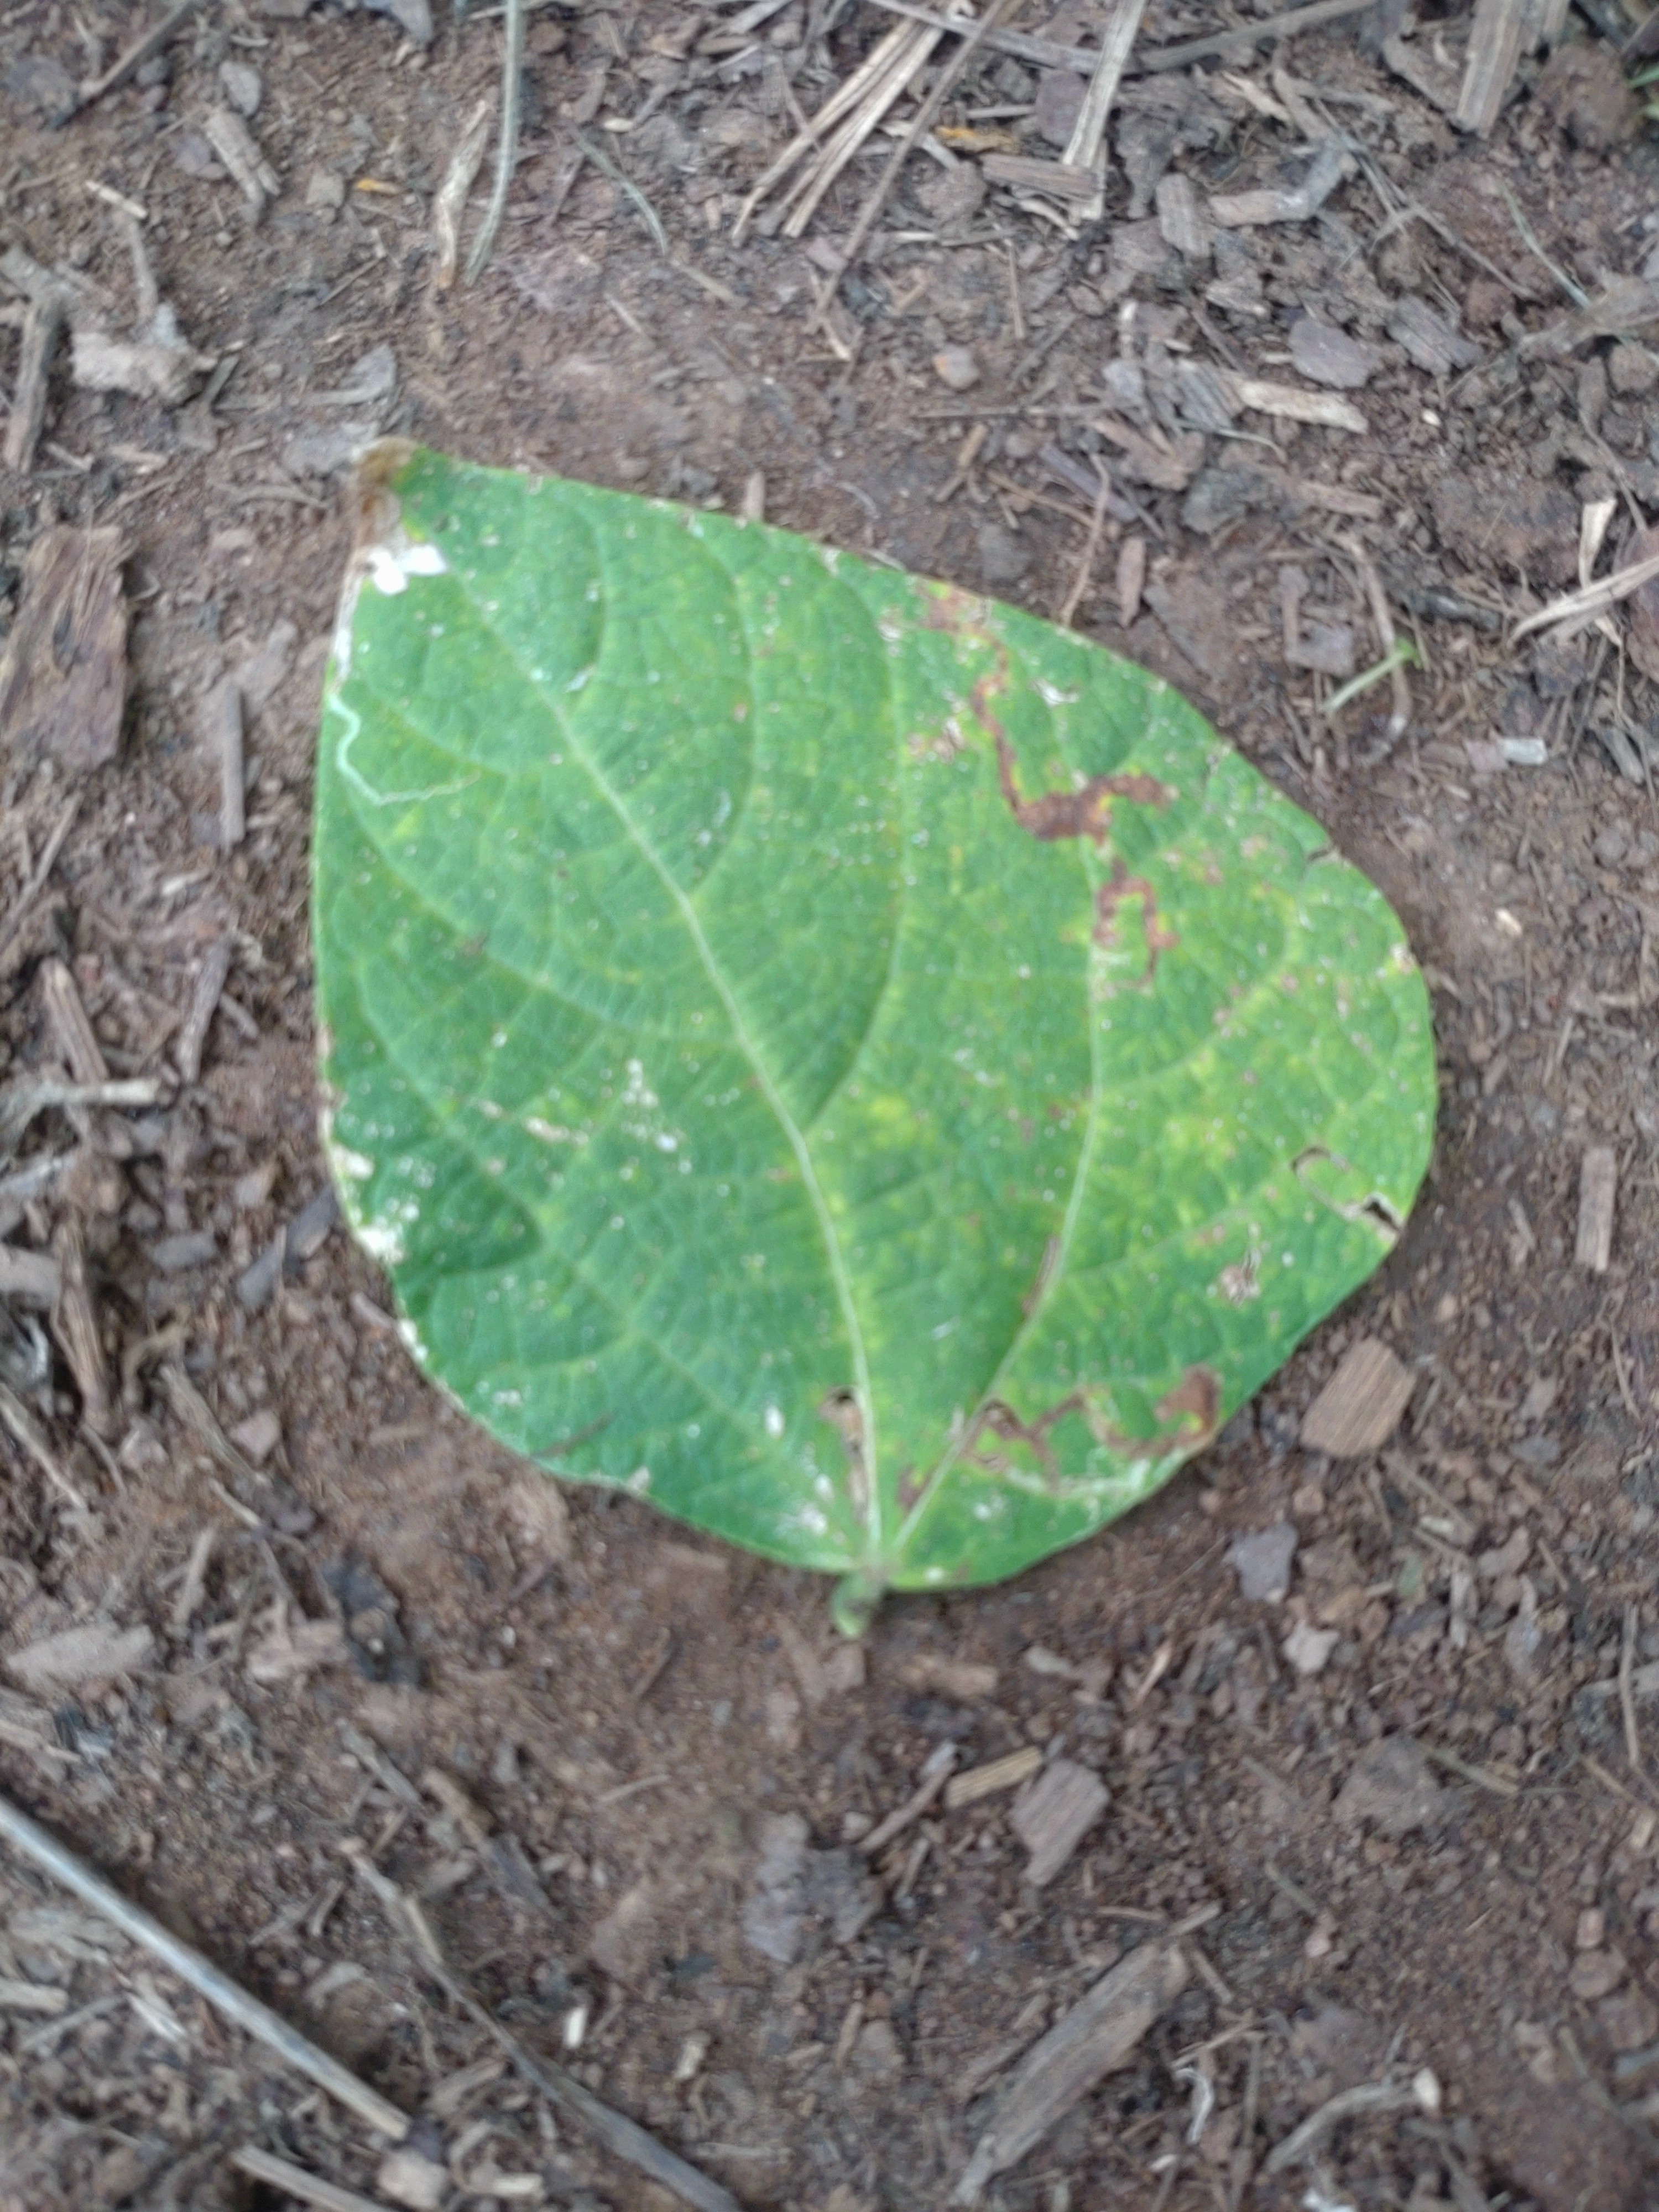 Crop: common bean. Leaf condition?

anthracnose
